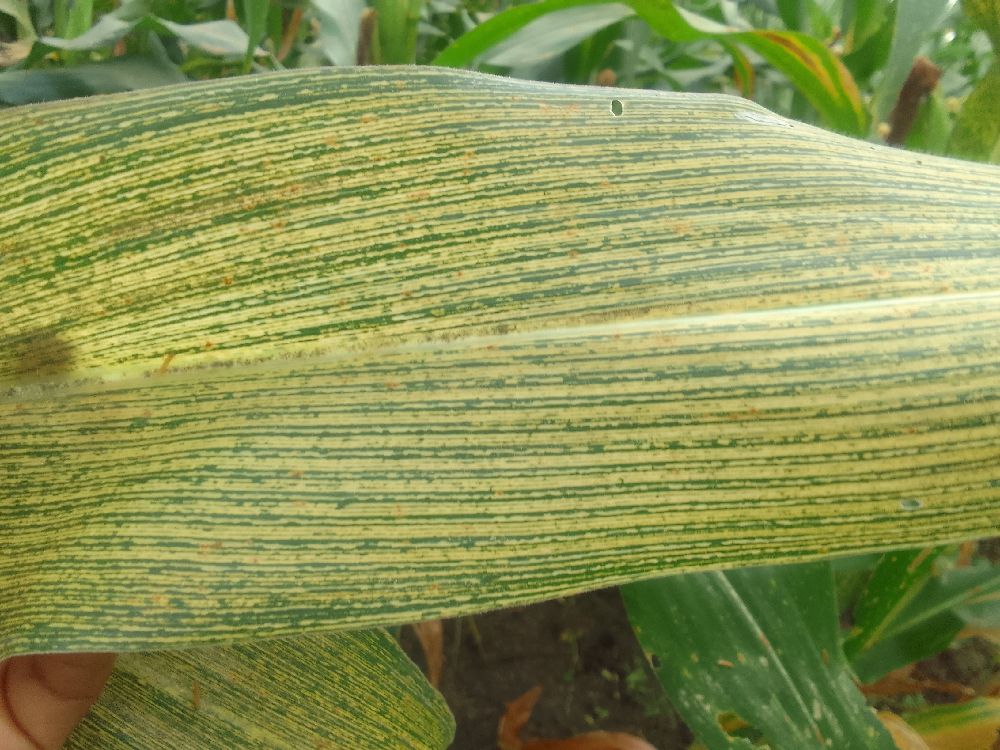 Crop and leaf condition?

maize, maize streak virus
